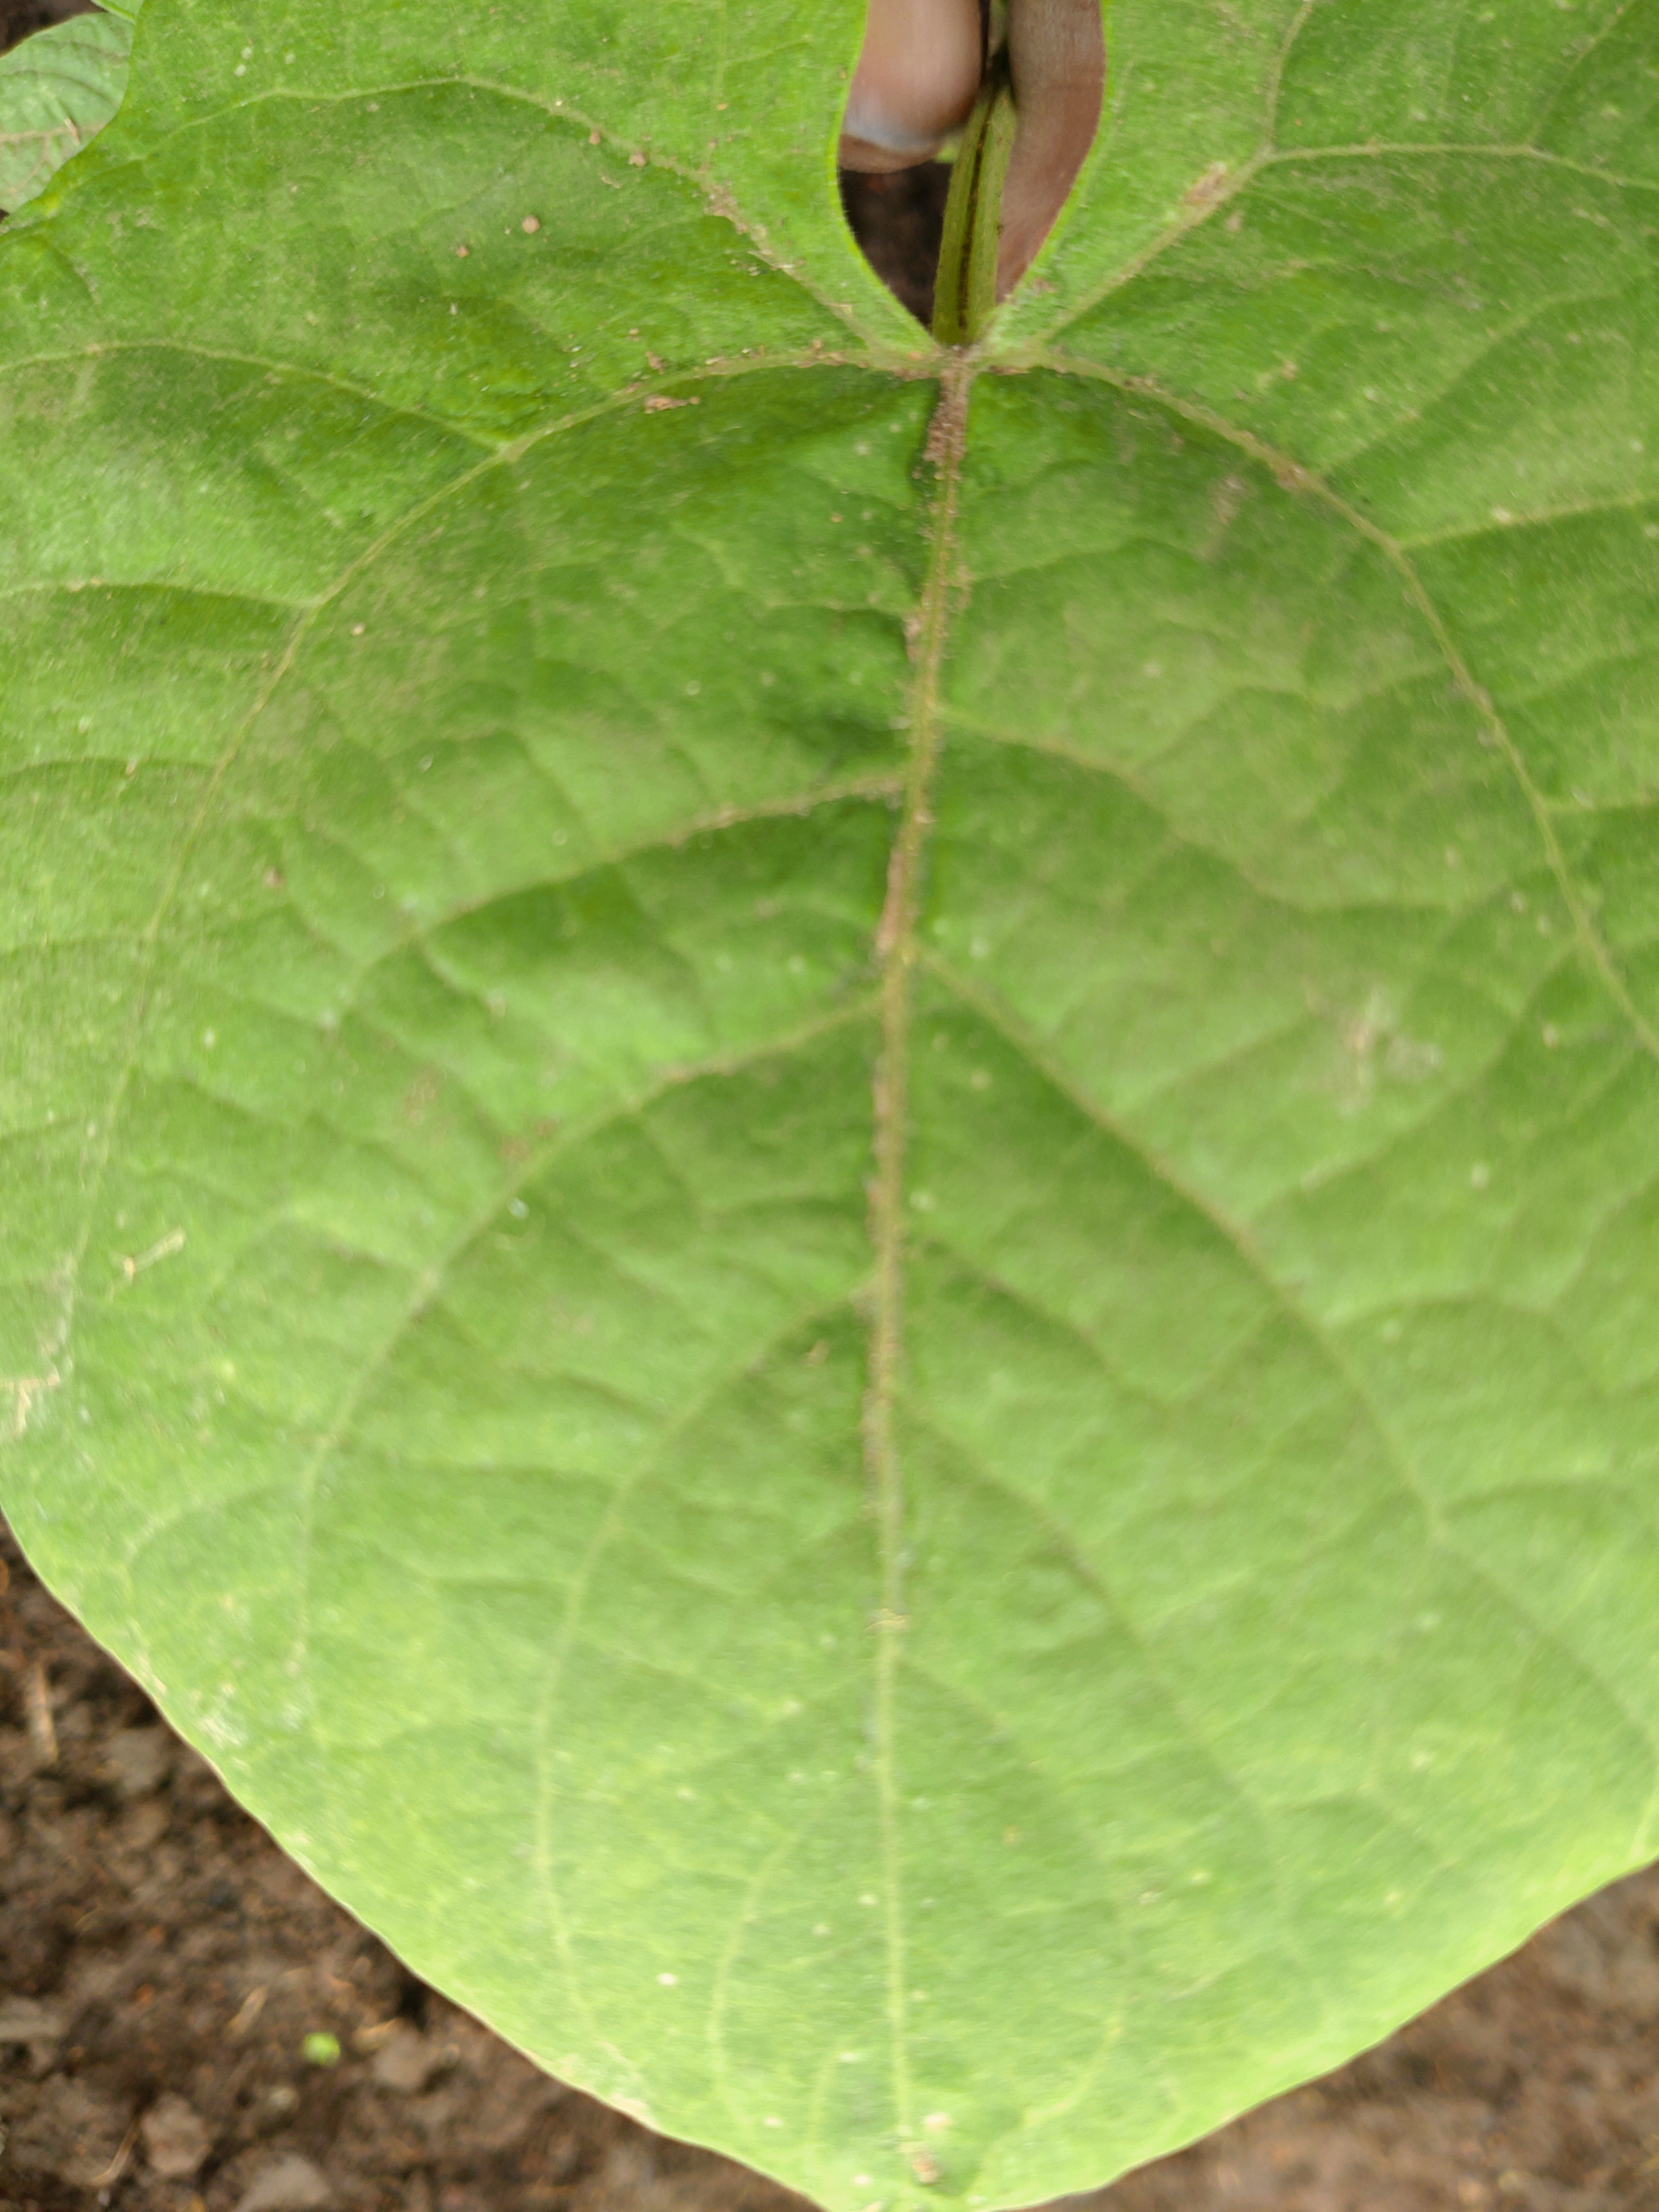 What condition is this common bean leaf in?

healthy
